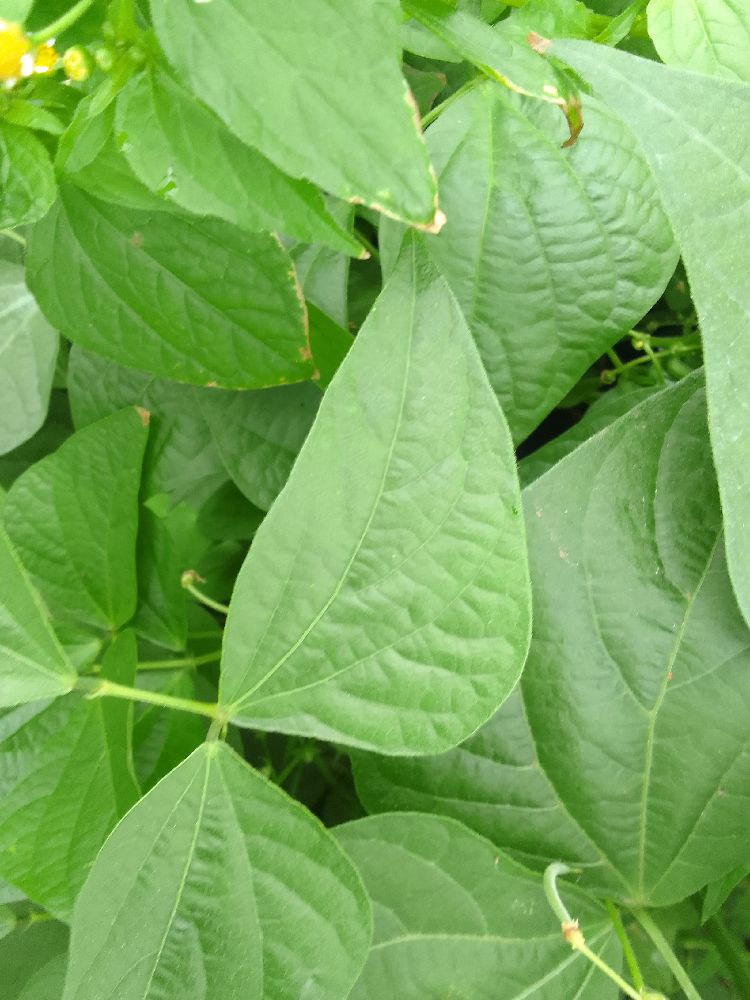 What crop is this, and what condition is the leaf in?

common bean, healthy
